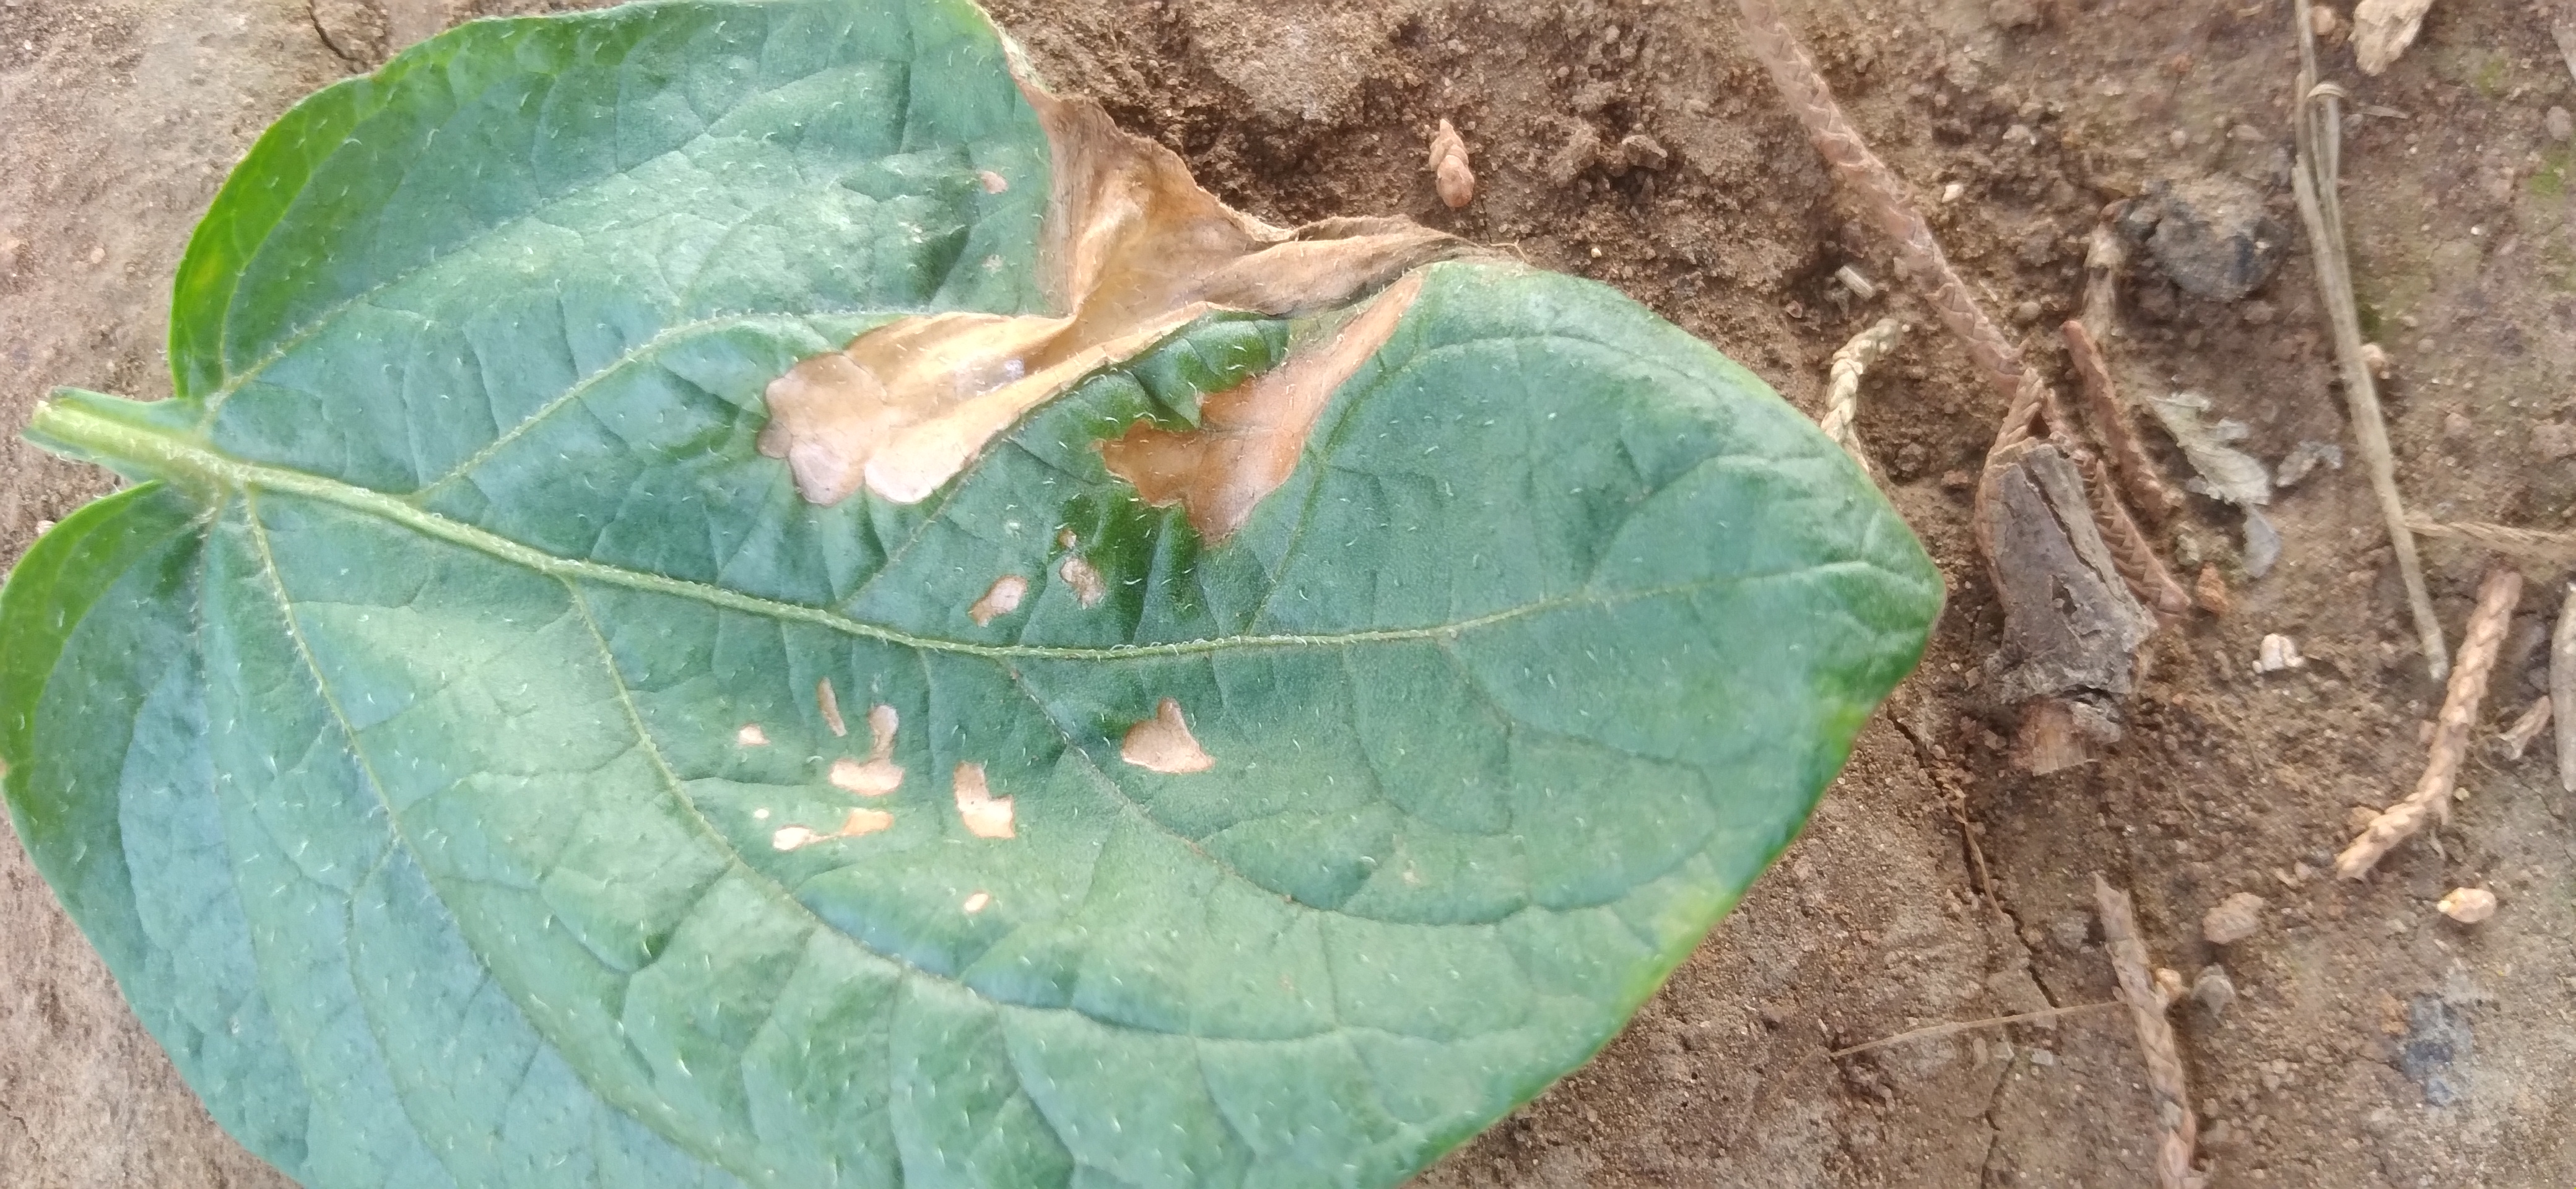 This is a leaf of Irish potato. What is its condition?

early blight
